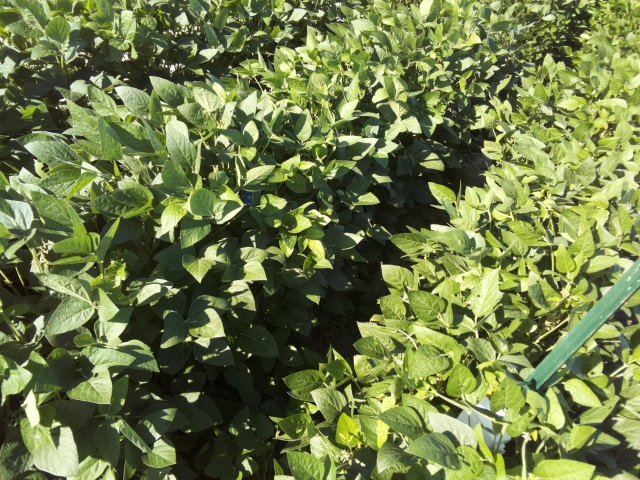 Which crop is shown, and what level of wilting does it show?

soybean, leaflets folding inward at secondary pulvinus with no turgor loss in leaflets or petioles
